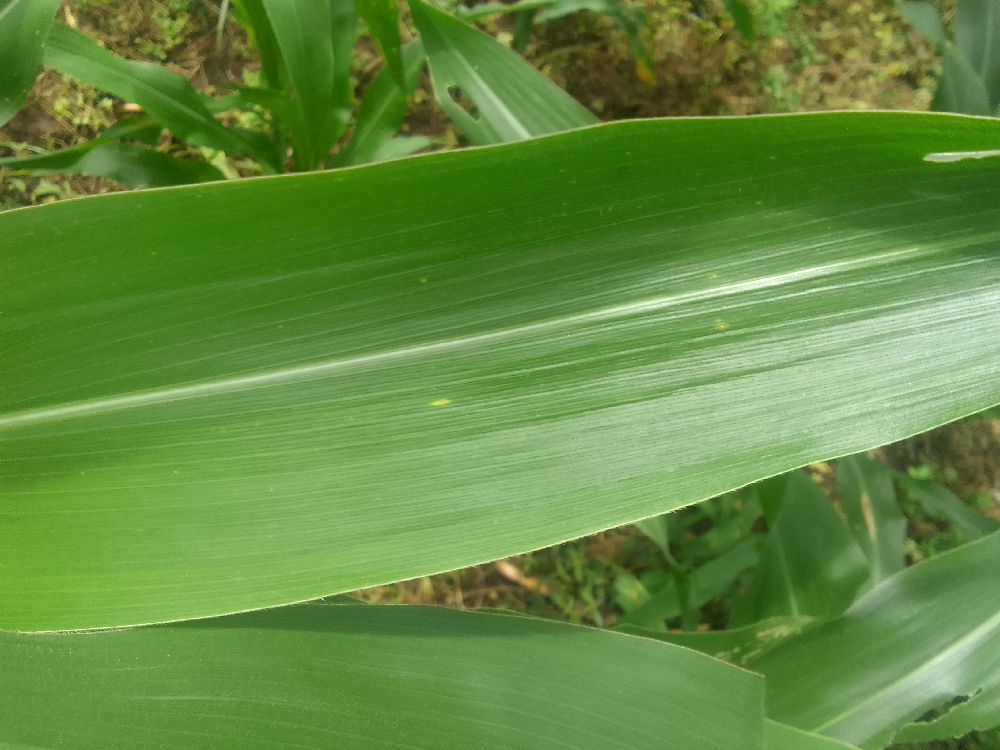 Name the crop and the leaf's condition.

maize, healthy
